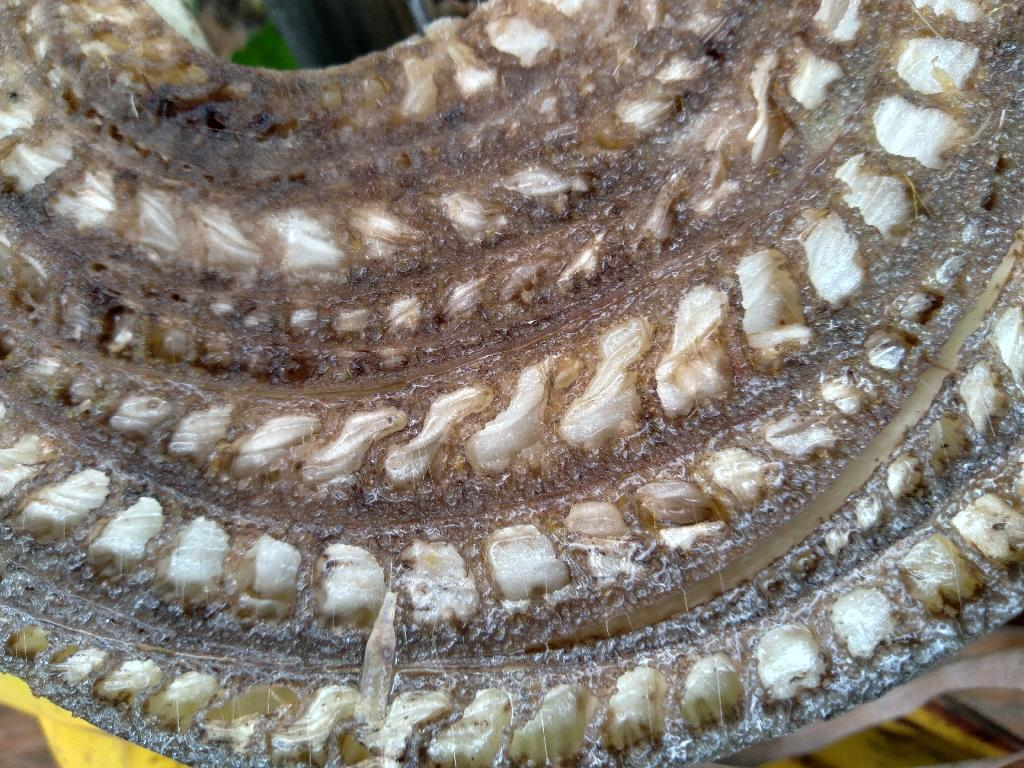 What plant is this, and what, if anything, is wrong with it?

banana, fusarium wilt race 1
